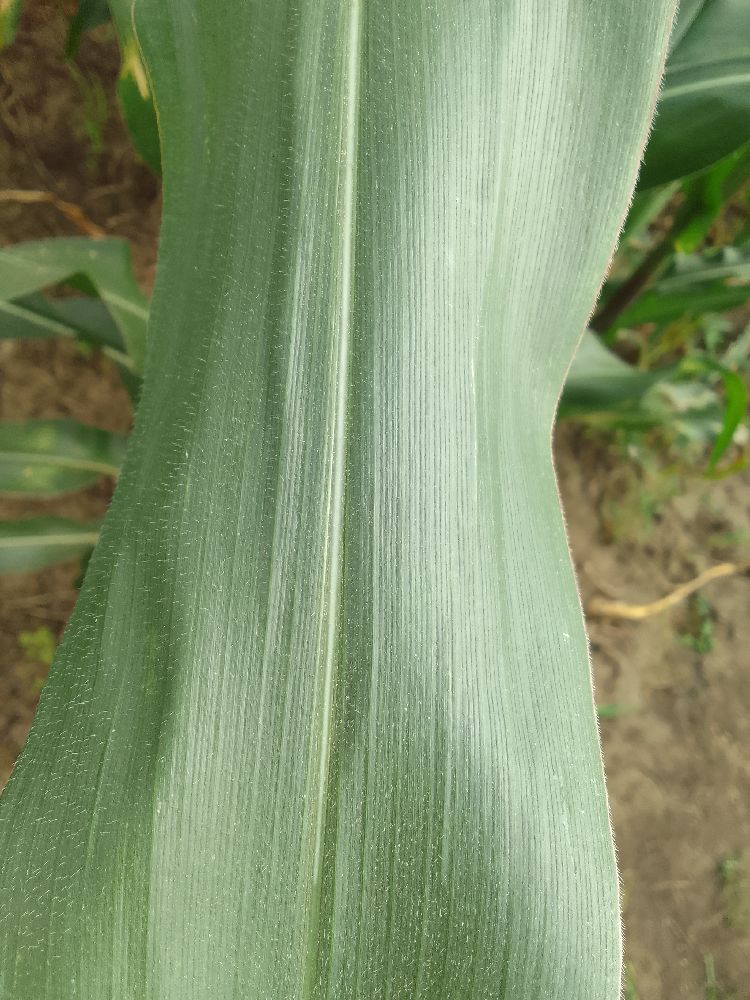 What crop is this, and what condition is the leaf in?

maize, healthy
